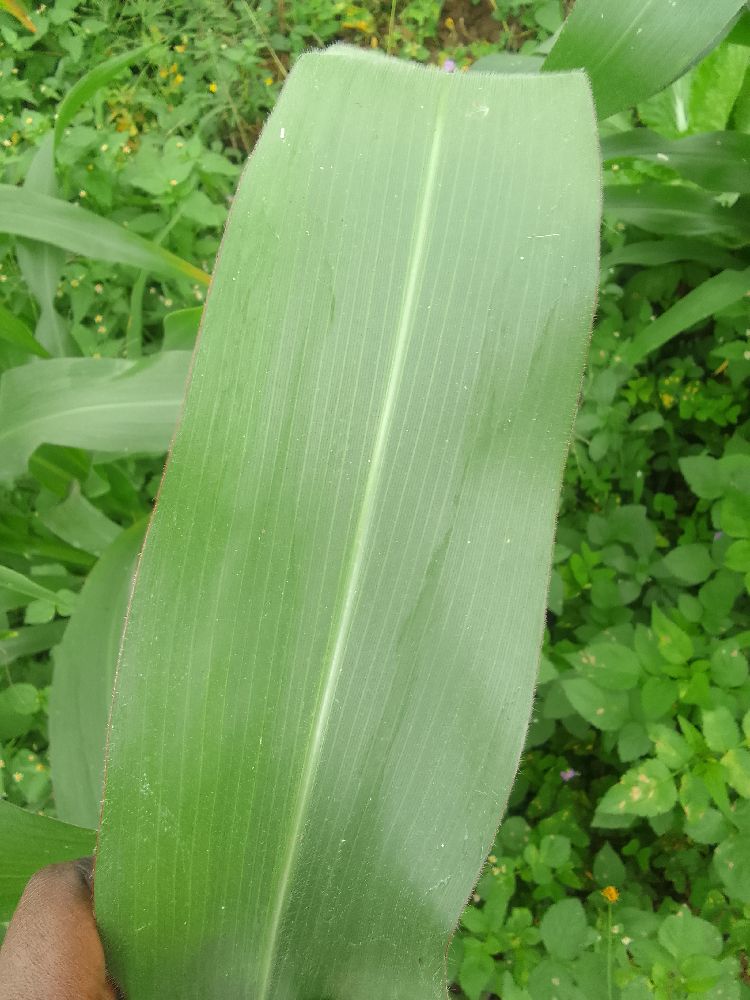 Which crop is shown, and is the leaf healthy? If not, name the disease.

maize, healthy
